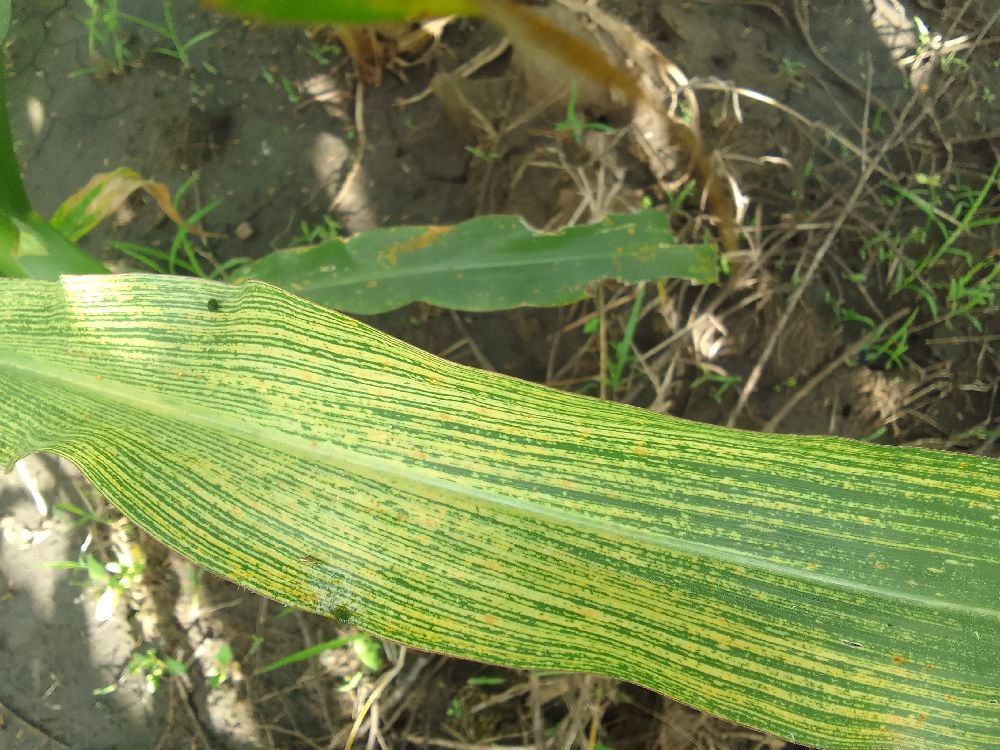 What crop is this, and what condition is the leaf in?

maize, maize streak virus
